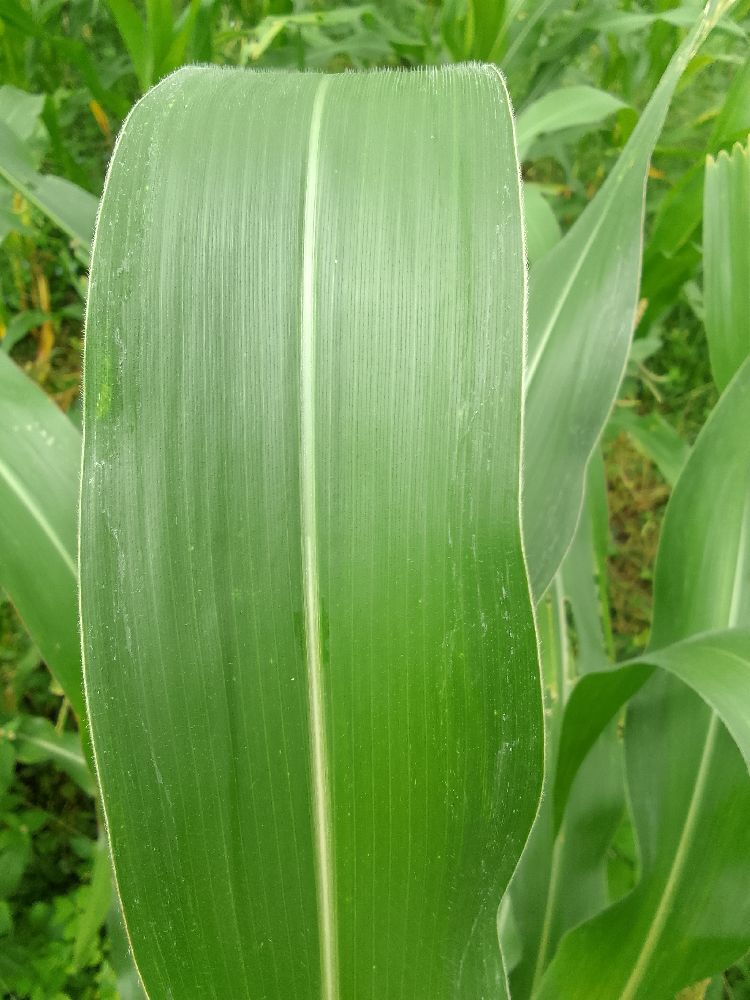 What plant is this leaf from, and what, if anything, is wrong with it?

maize, healthy
